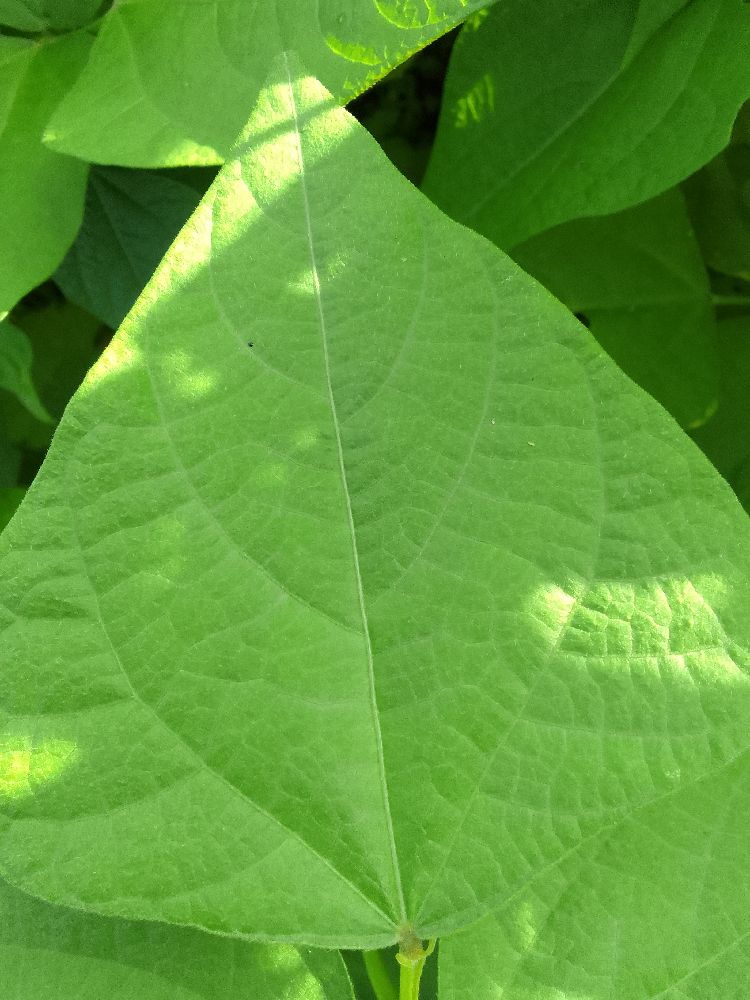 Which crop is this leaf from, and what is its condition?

common bean, healthy
